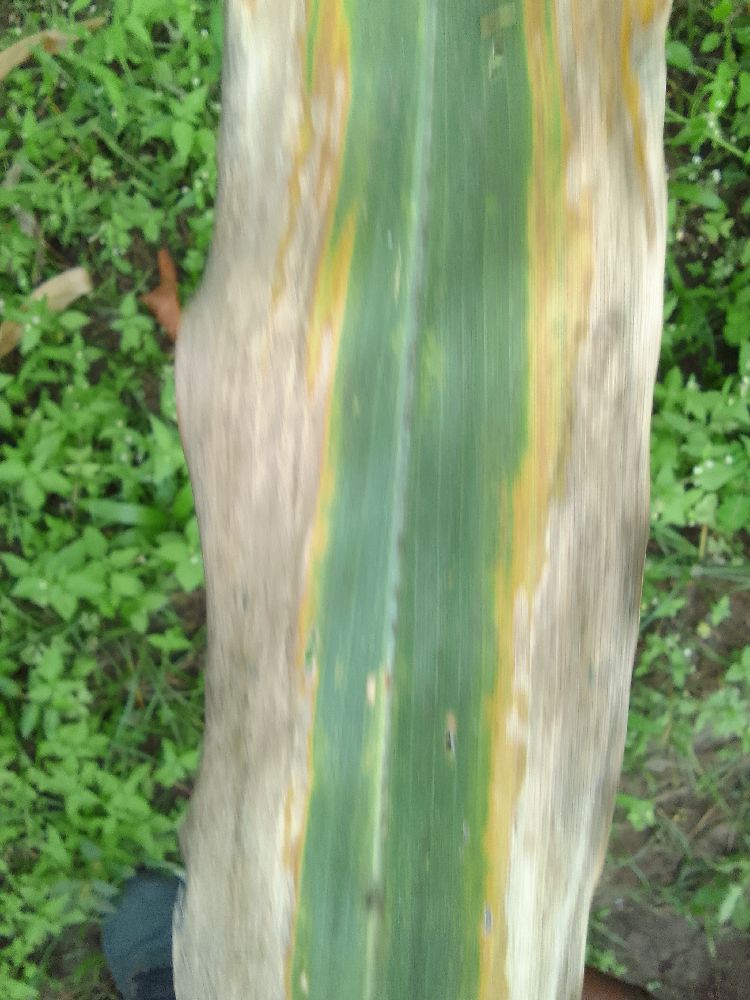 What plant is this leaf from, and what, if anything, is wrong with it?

maize, maize lethal necrosis
